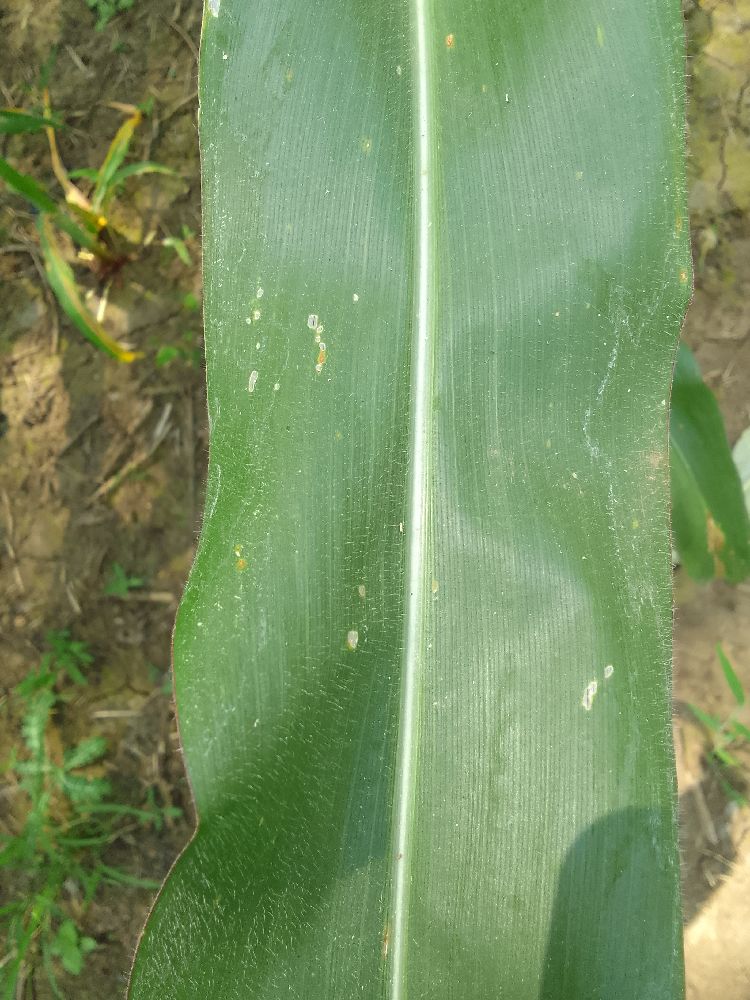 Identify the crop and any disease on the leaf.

maize, healthy
